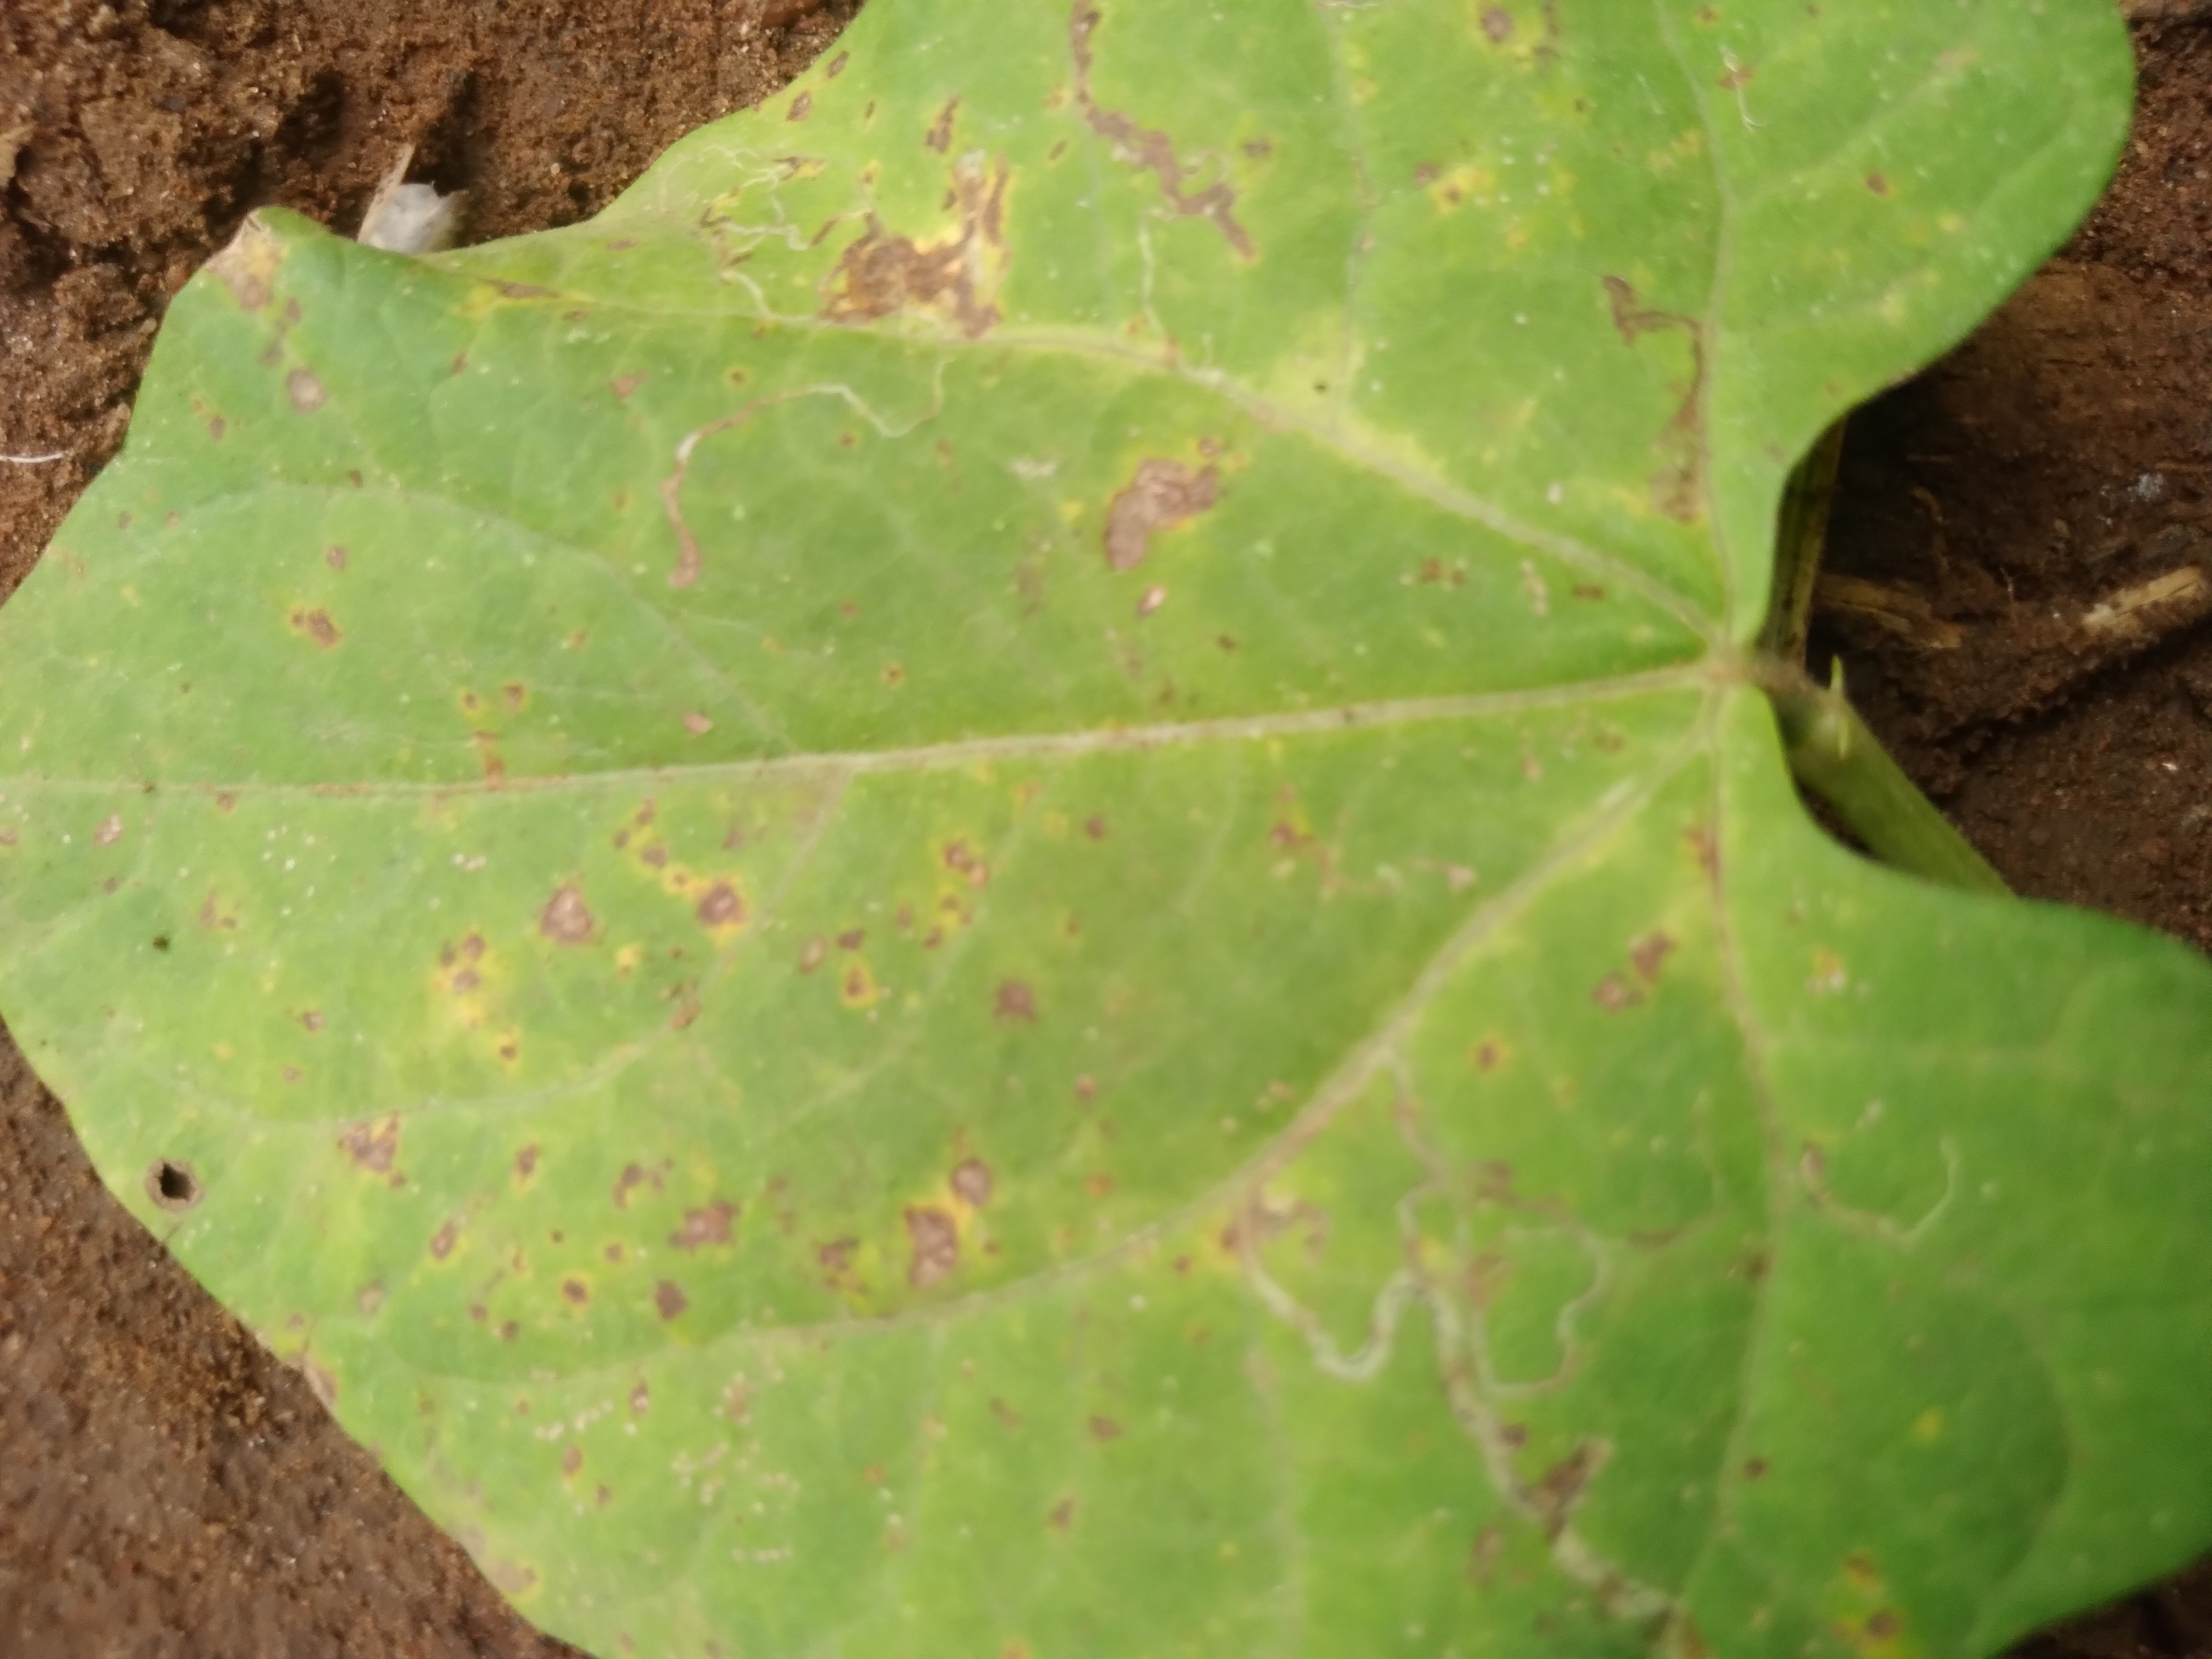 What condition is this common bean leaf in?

rust
